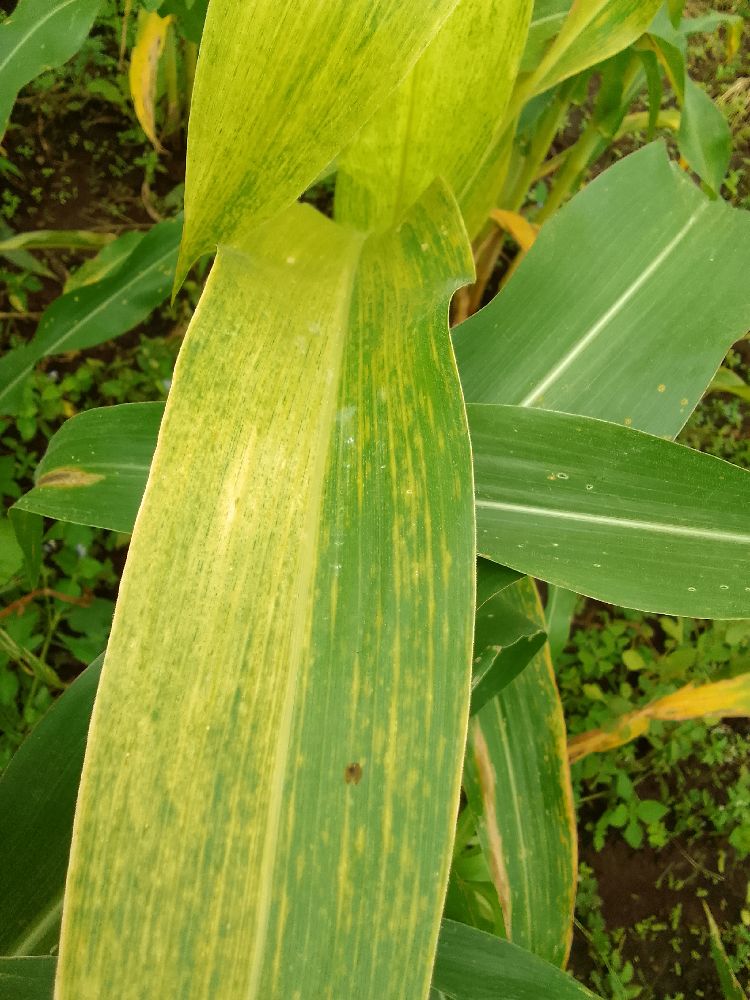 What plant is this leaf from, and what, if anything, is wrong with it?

maize, maize lethal necrosis
